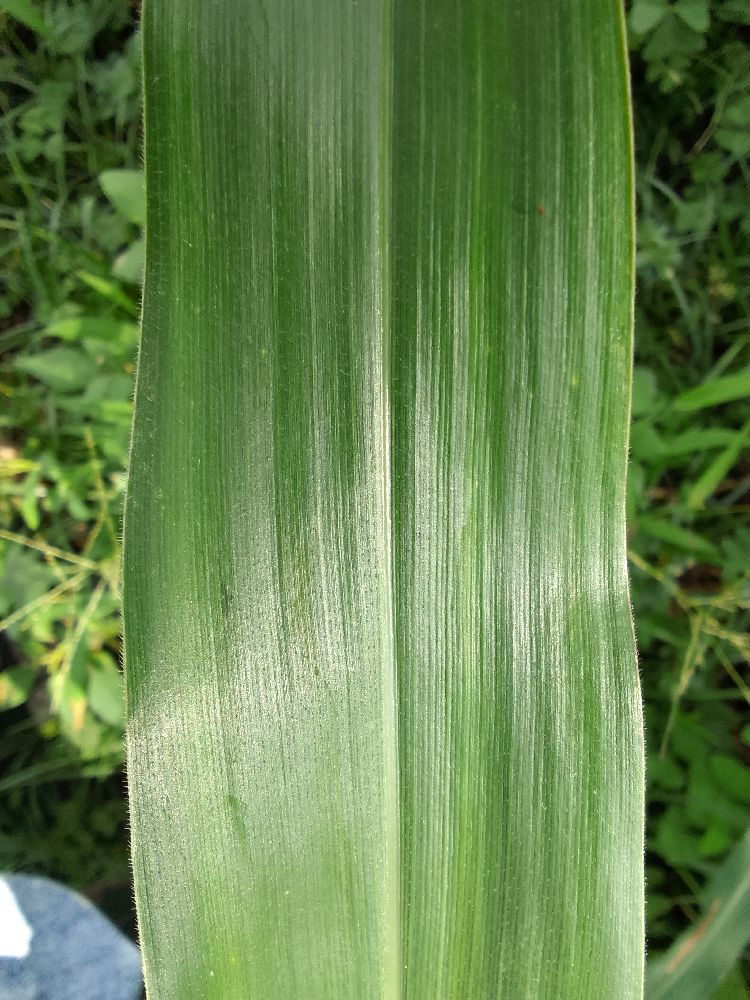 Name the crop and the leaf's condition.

maize, healthy
